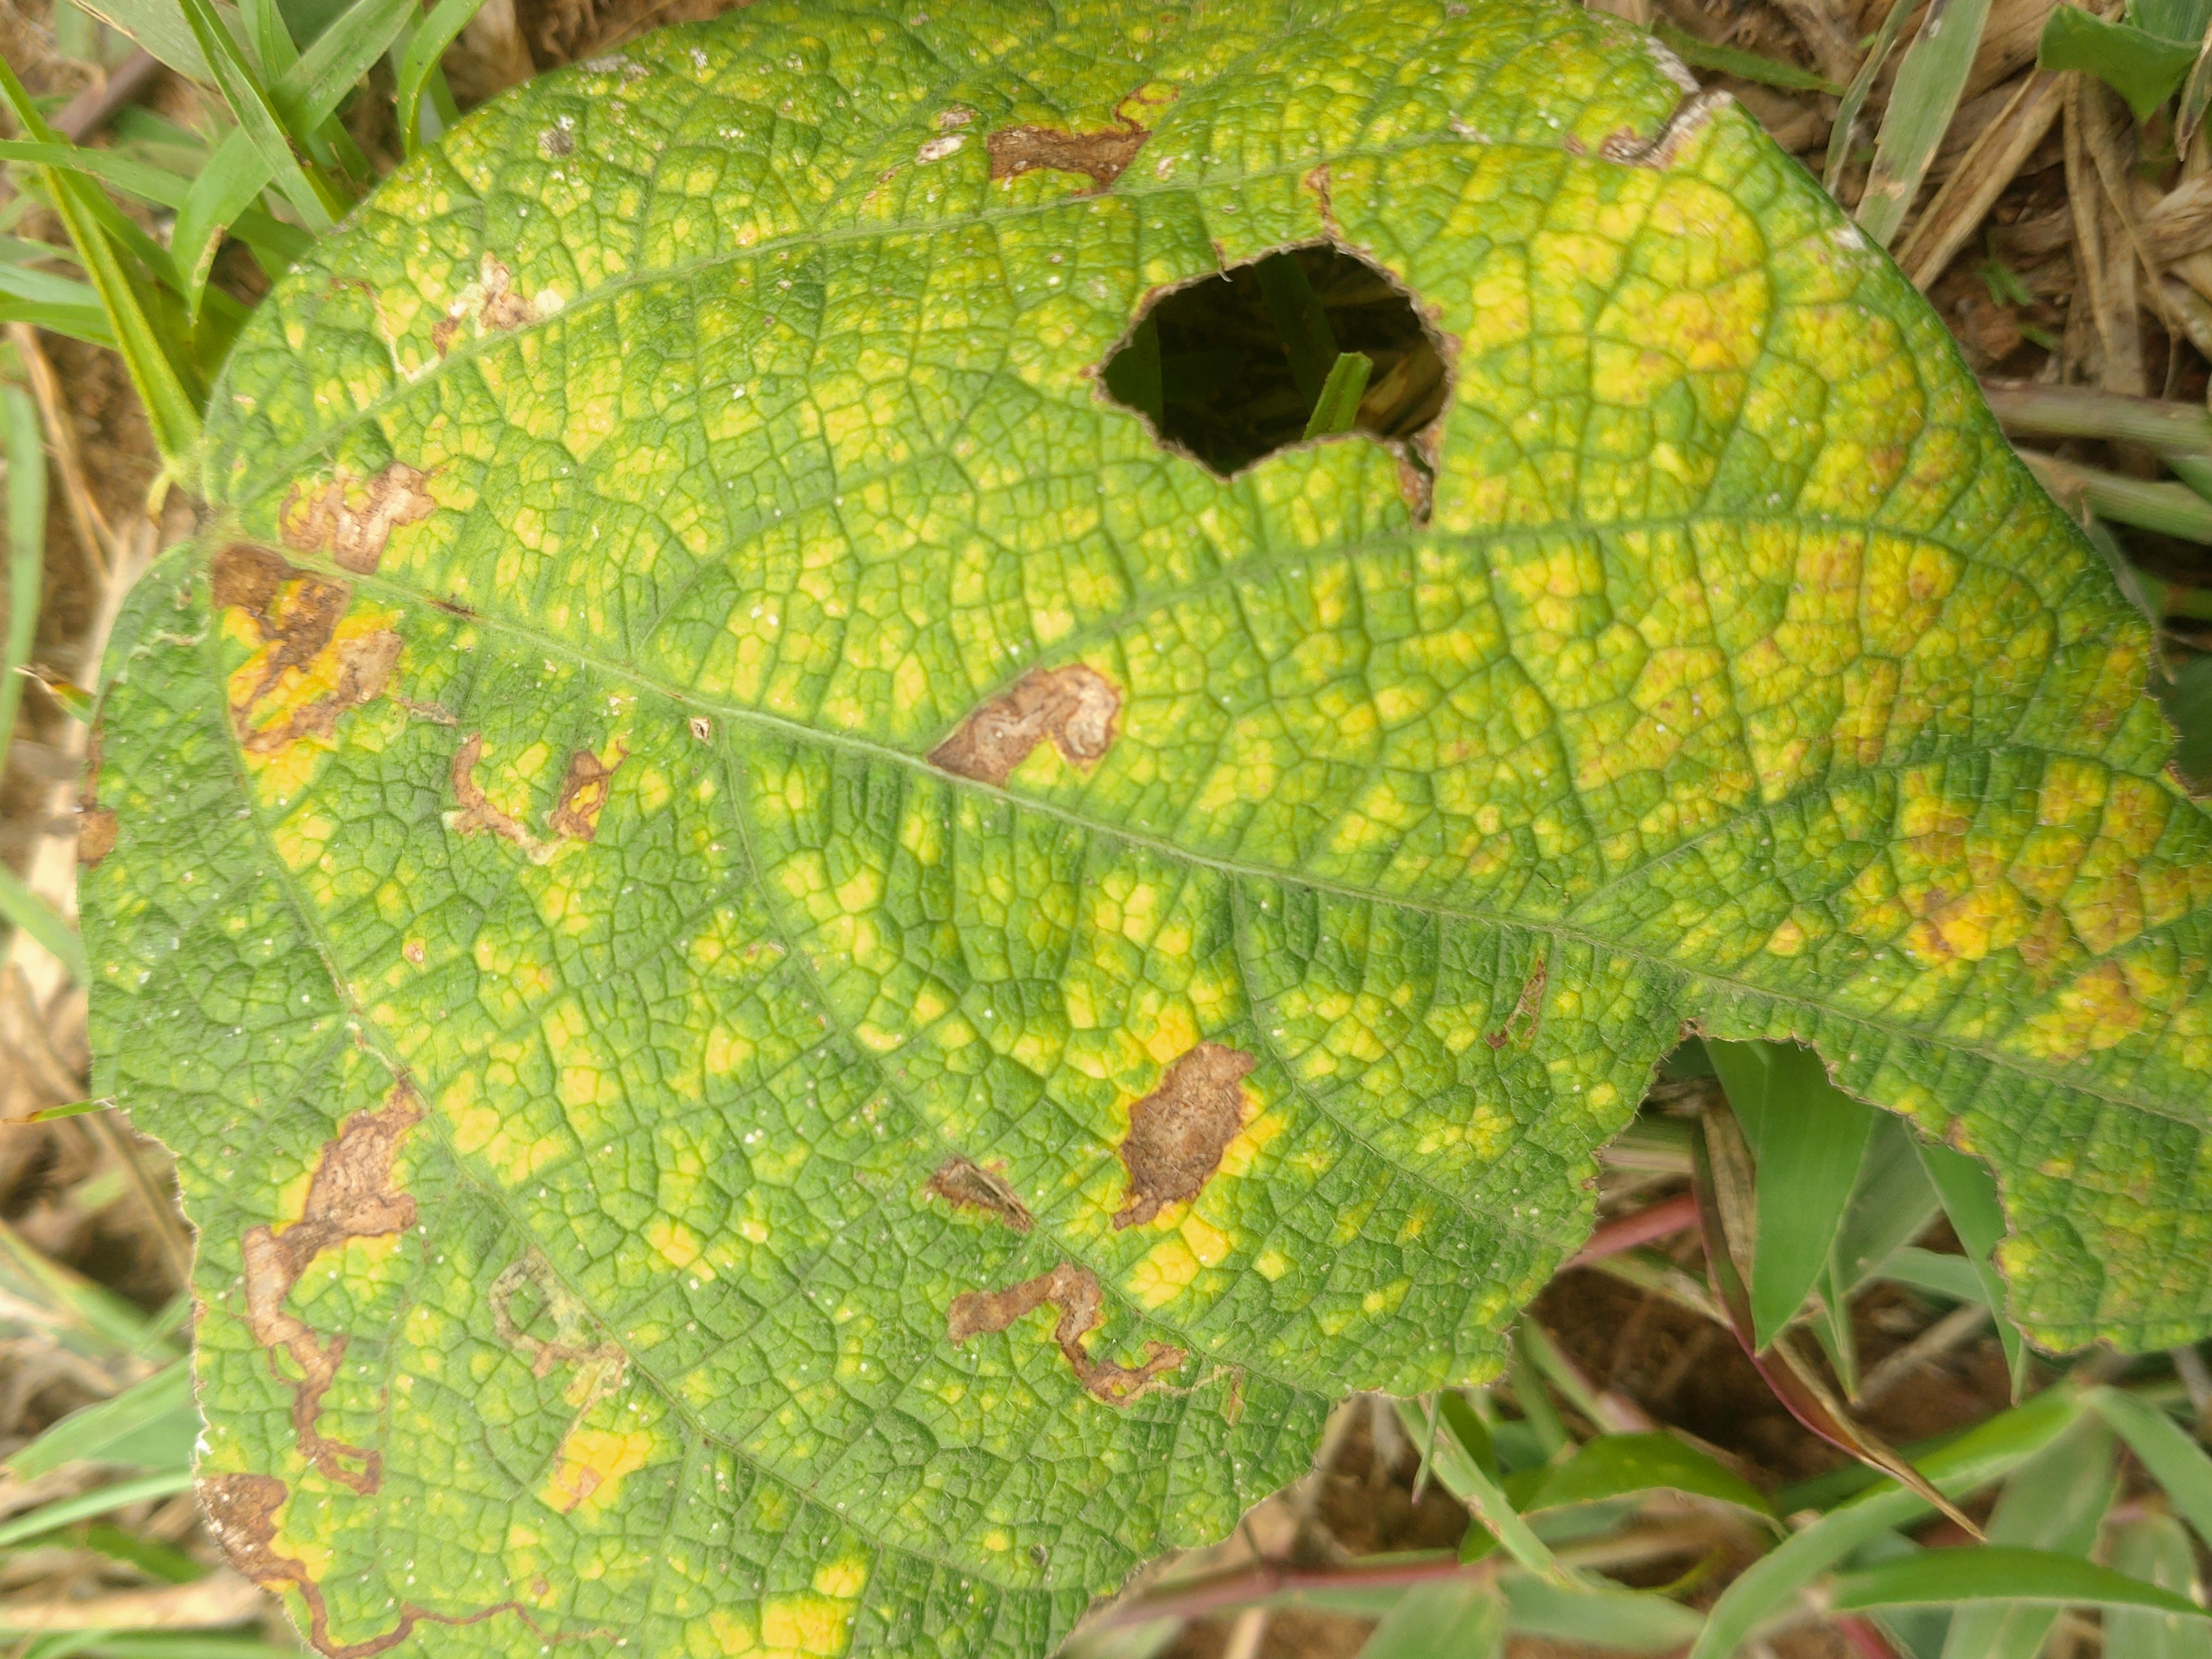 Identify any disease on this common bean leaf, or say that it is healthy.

rust
